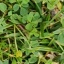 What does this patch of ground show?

unstructured weed
